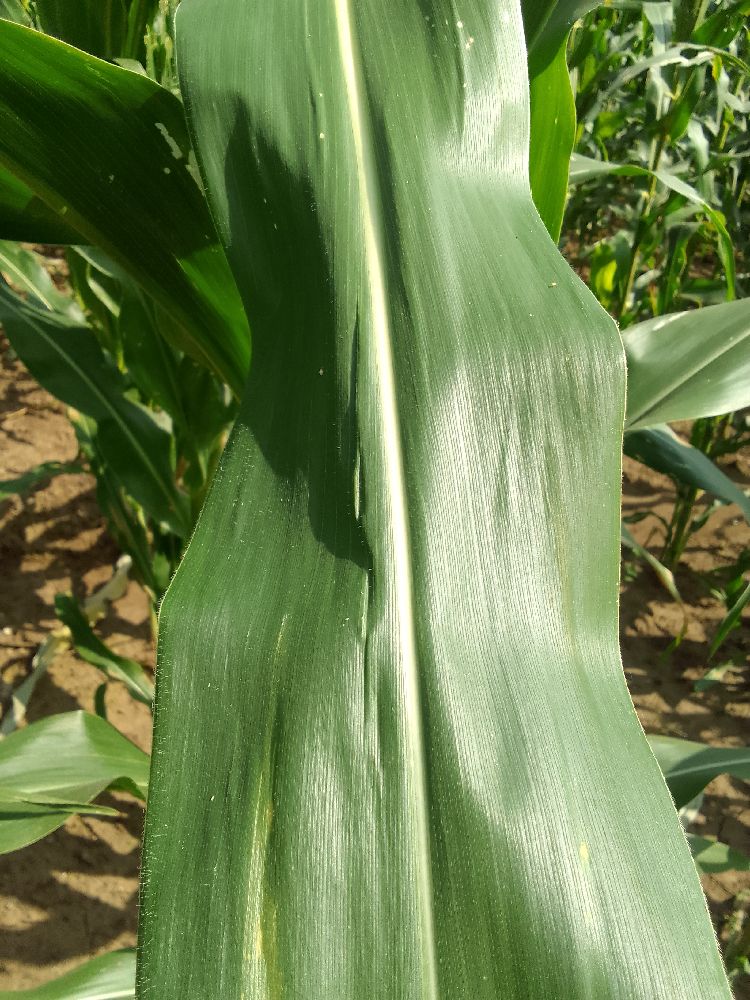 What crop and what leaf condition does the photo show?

maize, healthy
